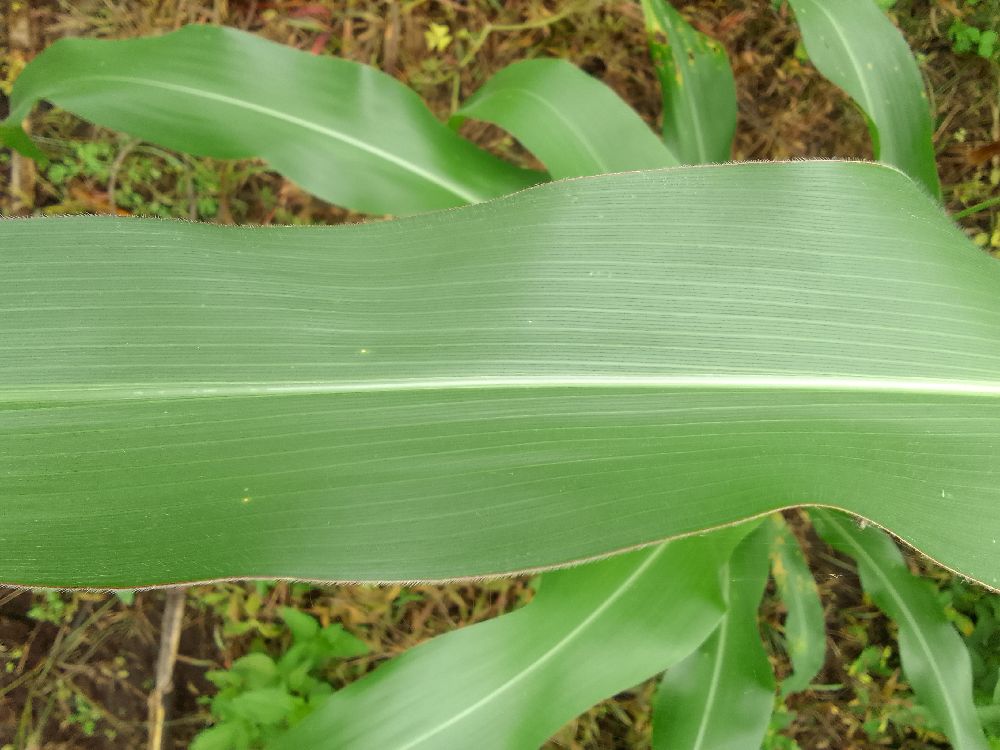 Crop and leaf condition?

maize, healthy
